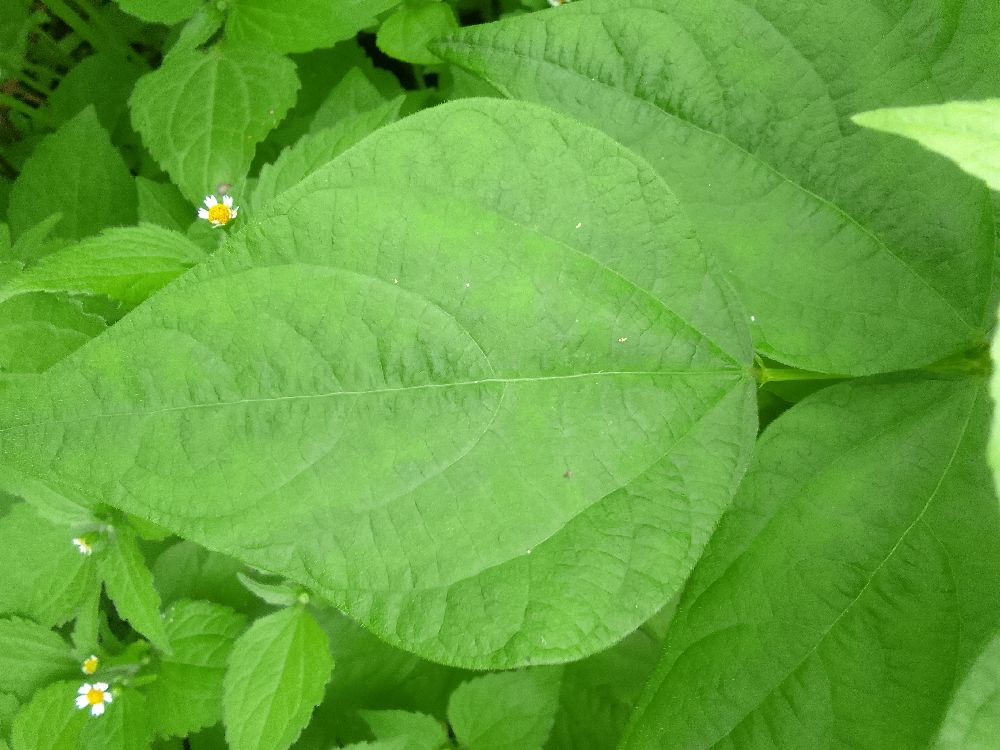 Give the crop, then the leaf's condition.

common bean, healthy
